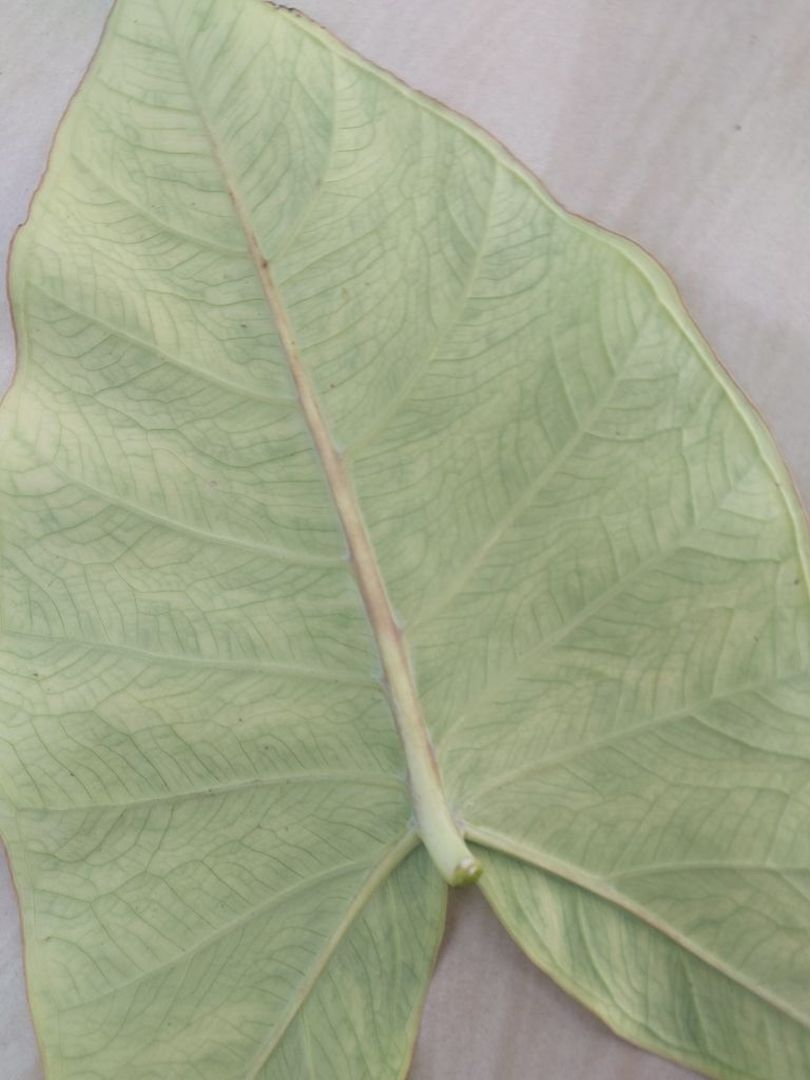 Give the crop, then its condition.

taro, mosaic
